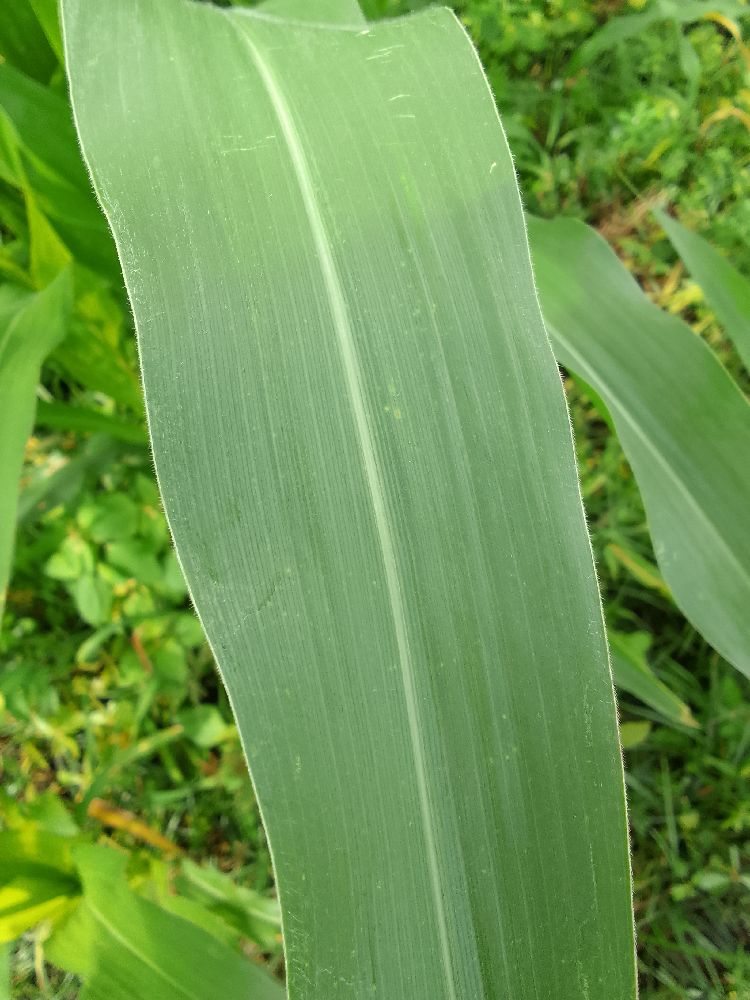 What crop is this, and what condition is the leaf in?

maize, healthy
